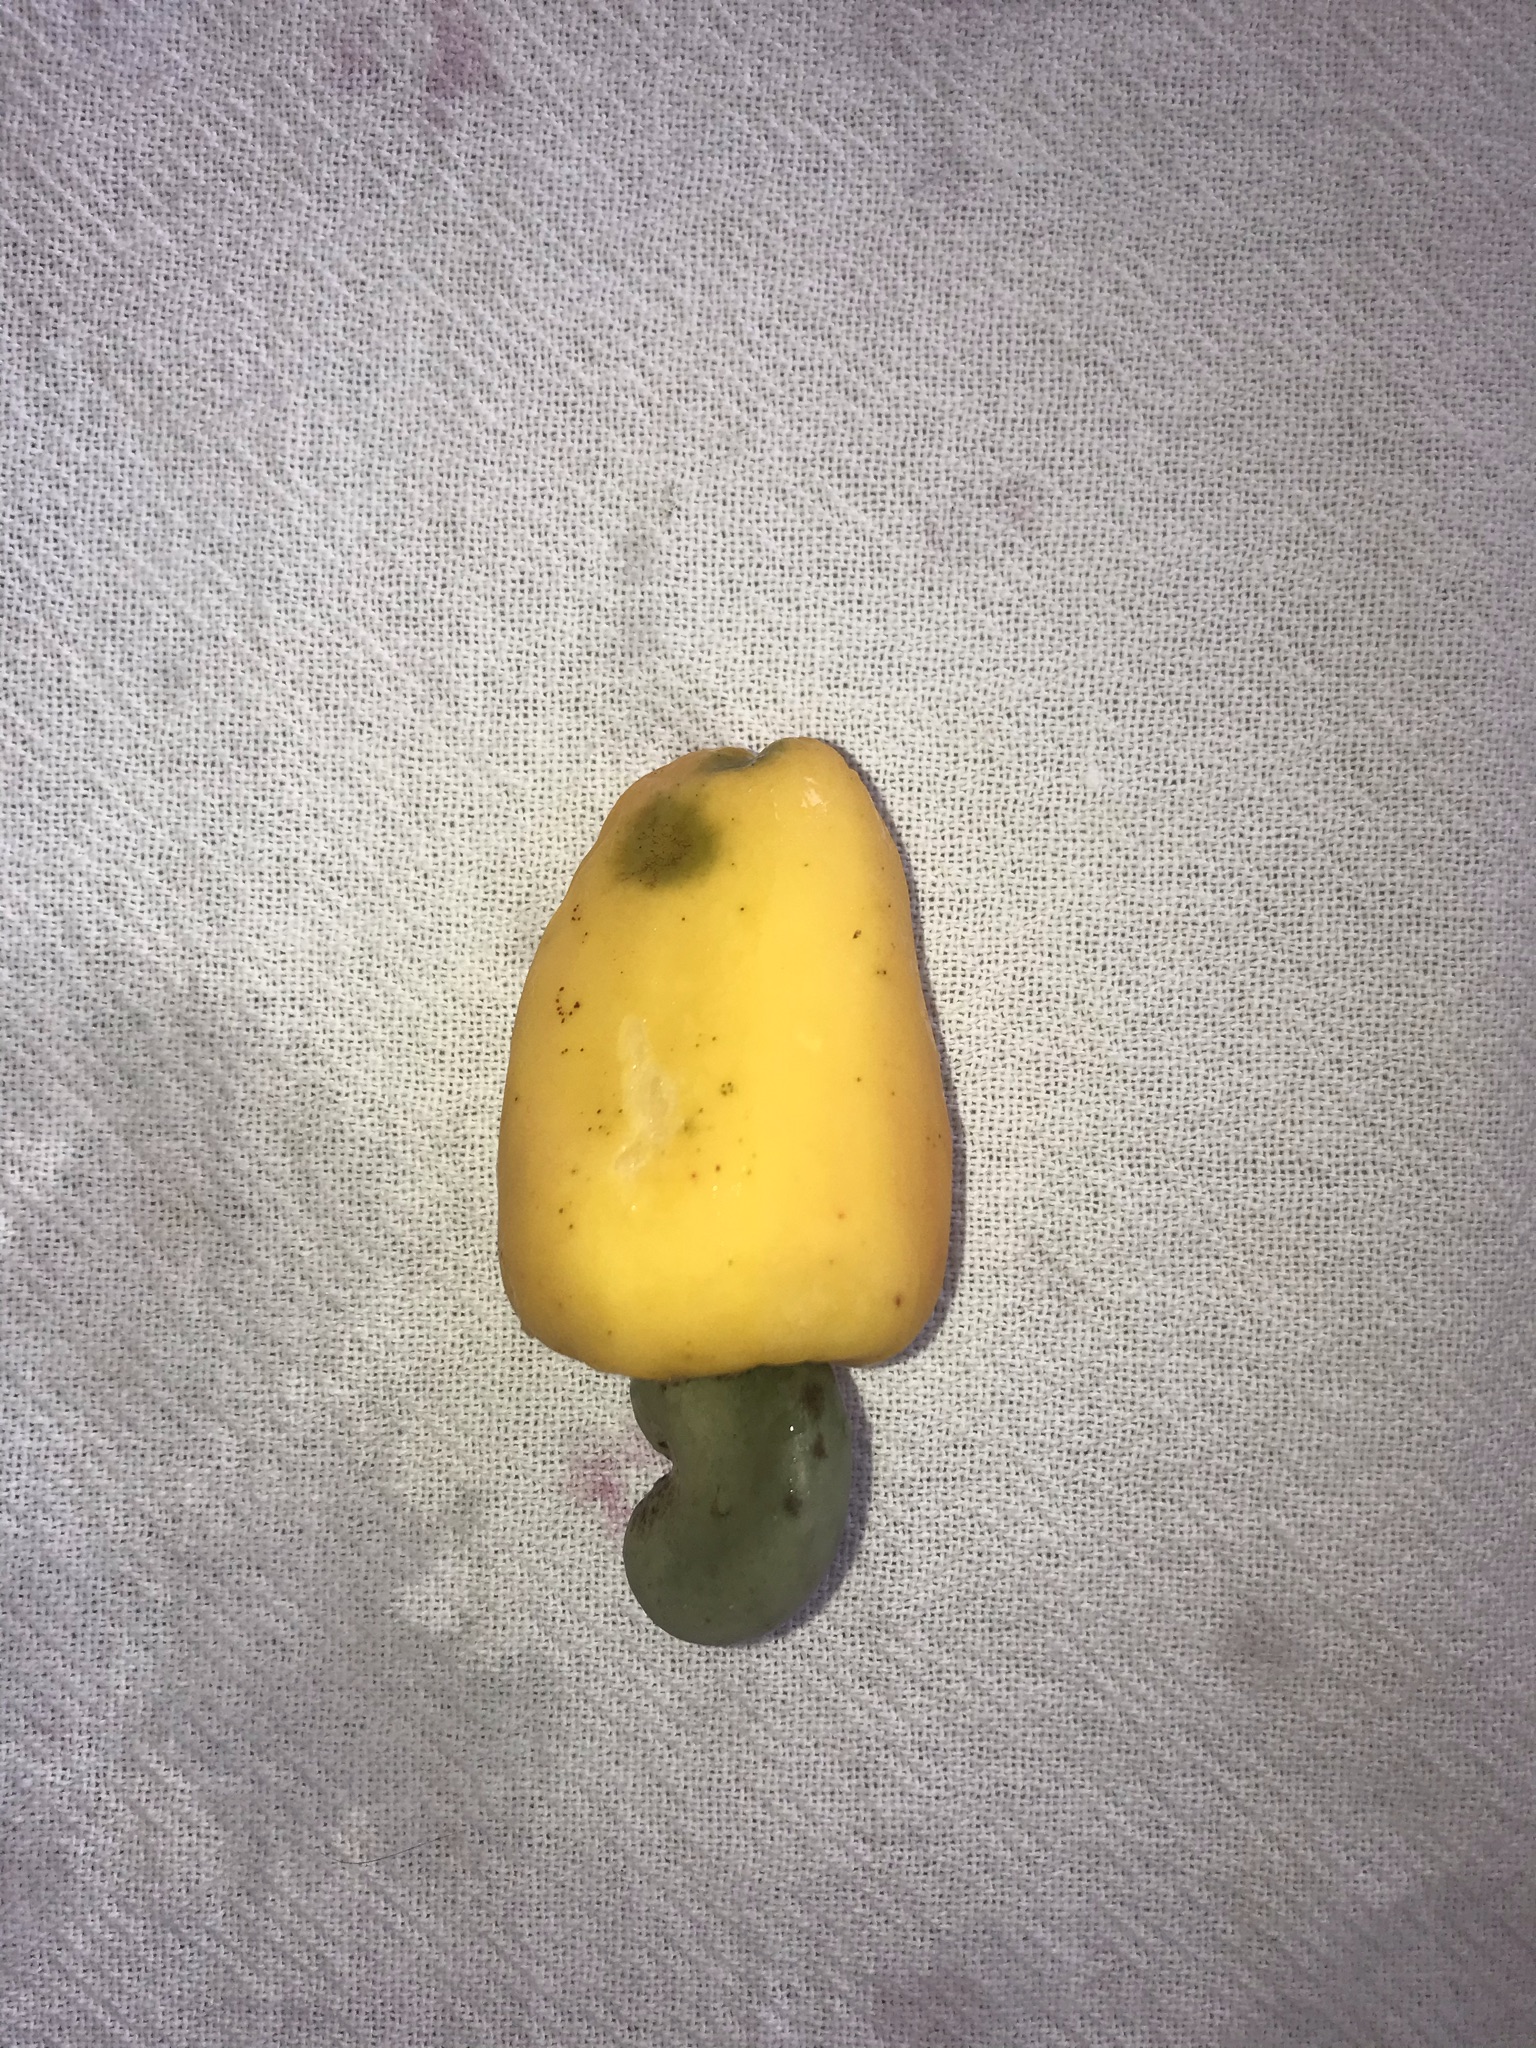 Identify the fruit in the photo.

caju amarelo
